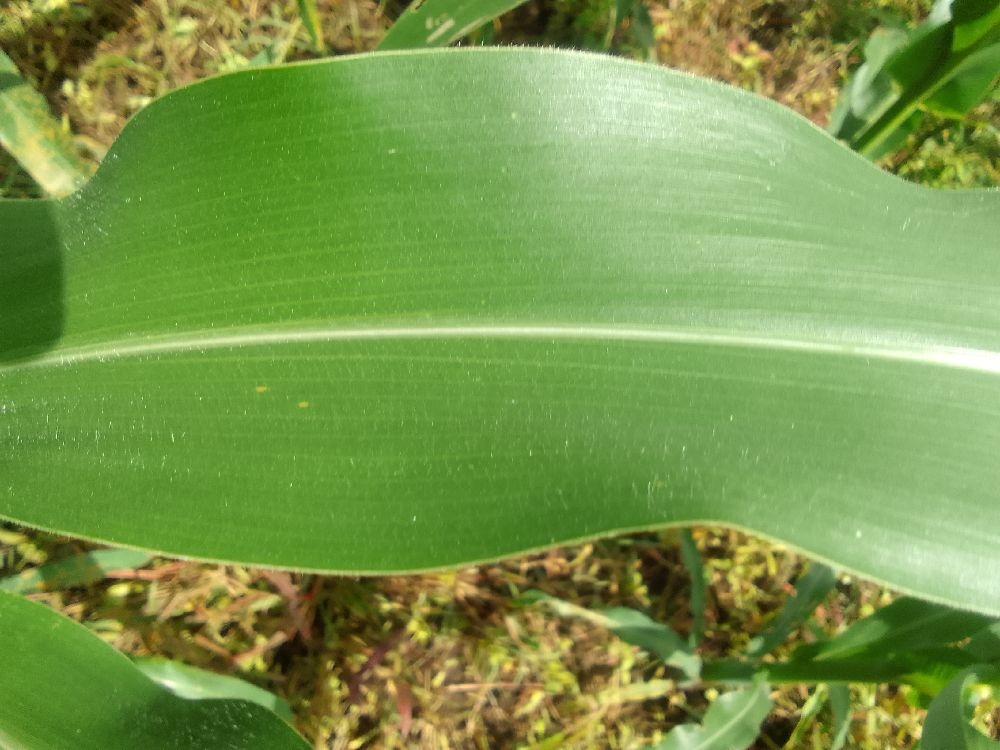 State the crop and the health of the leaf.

maize, healthy
